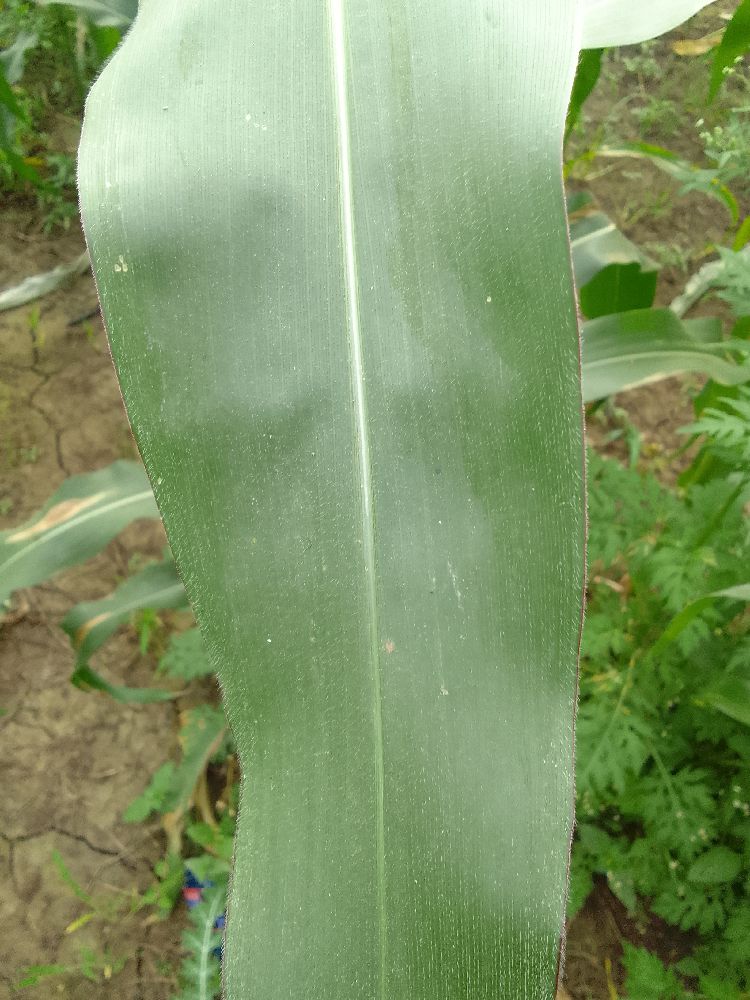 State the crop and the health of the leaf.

maize, healthy
